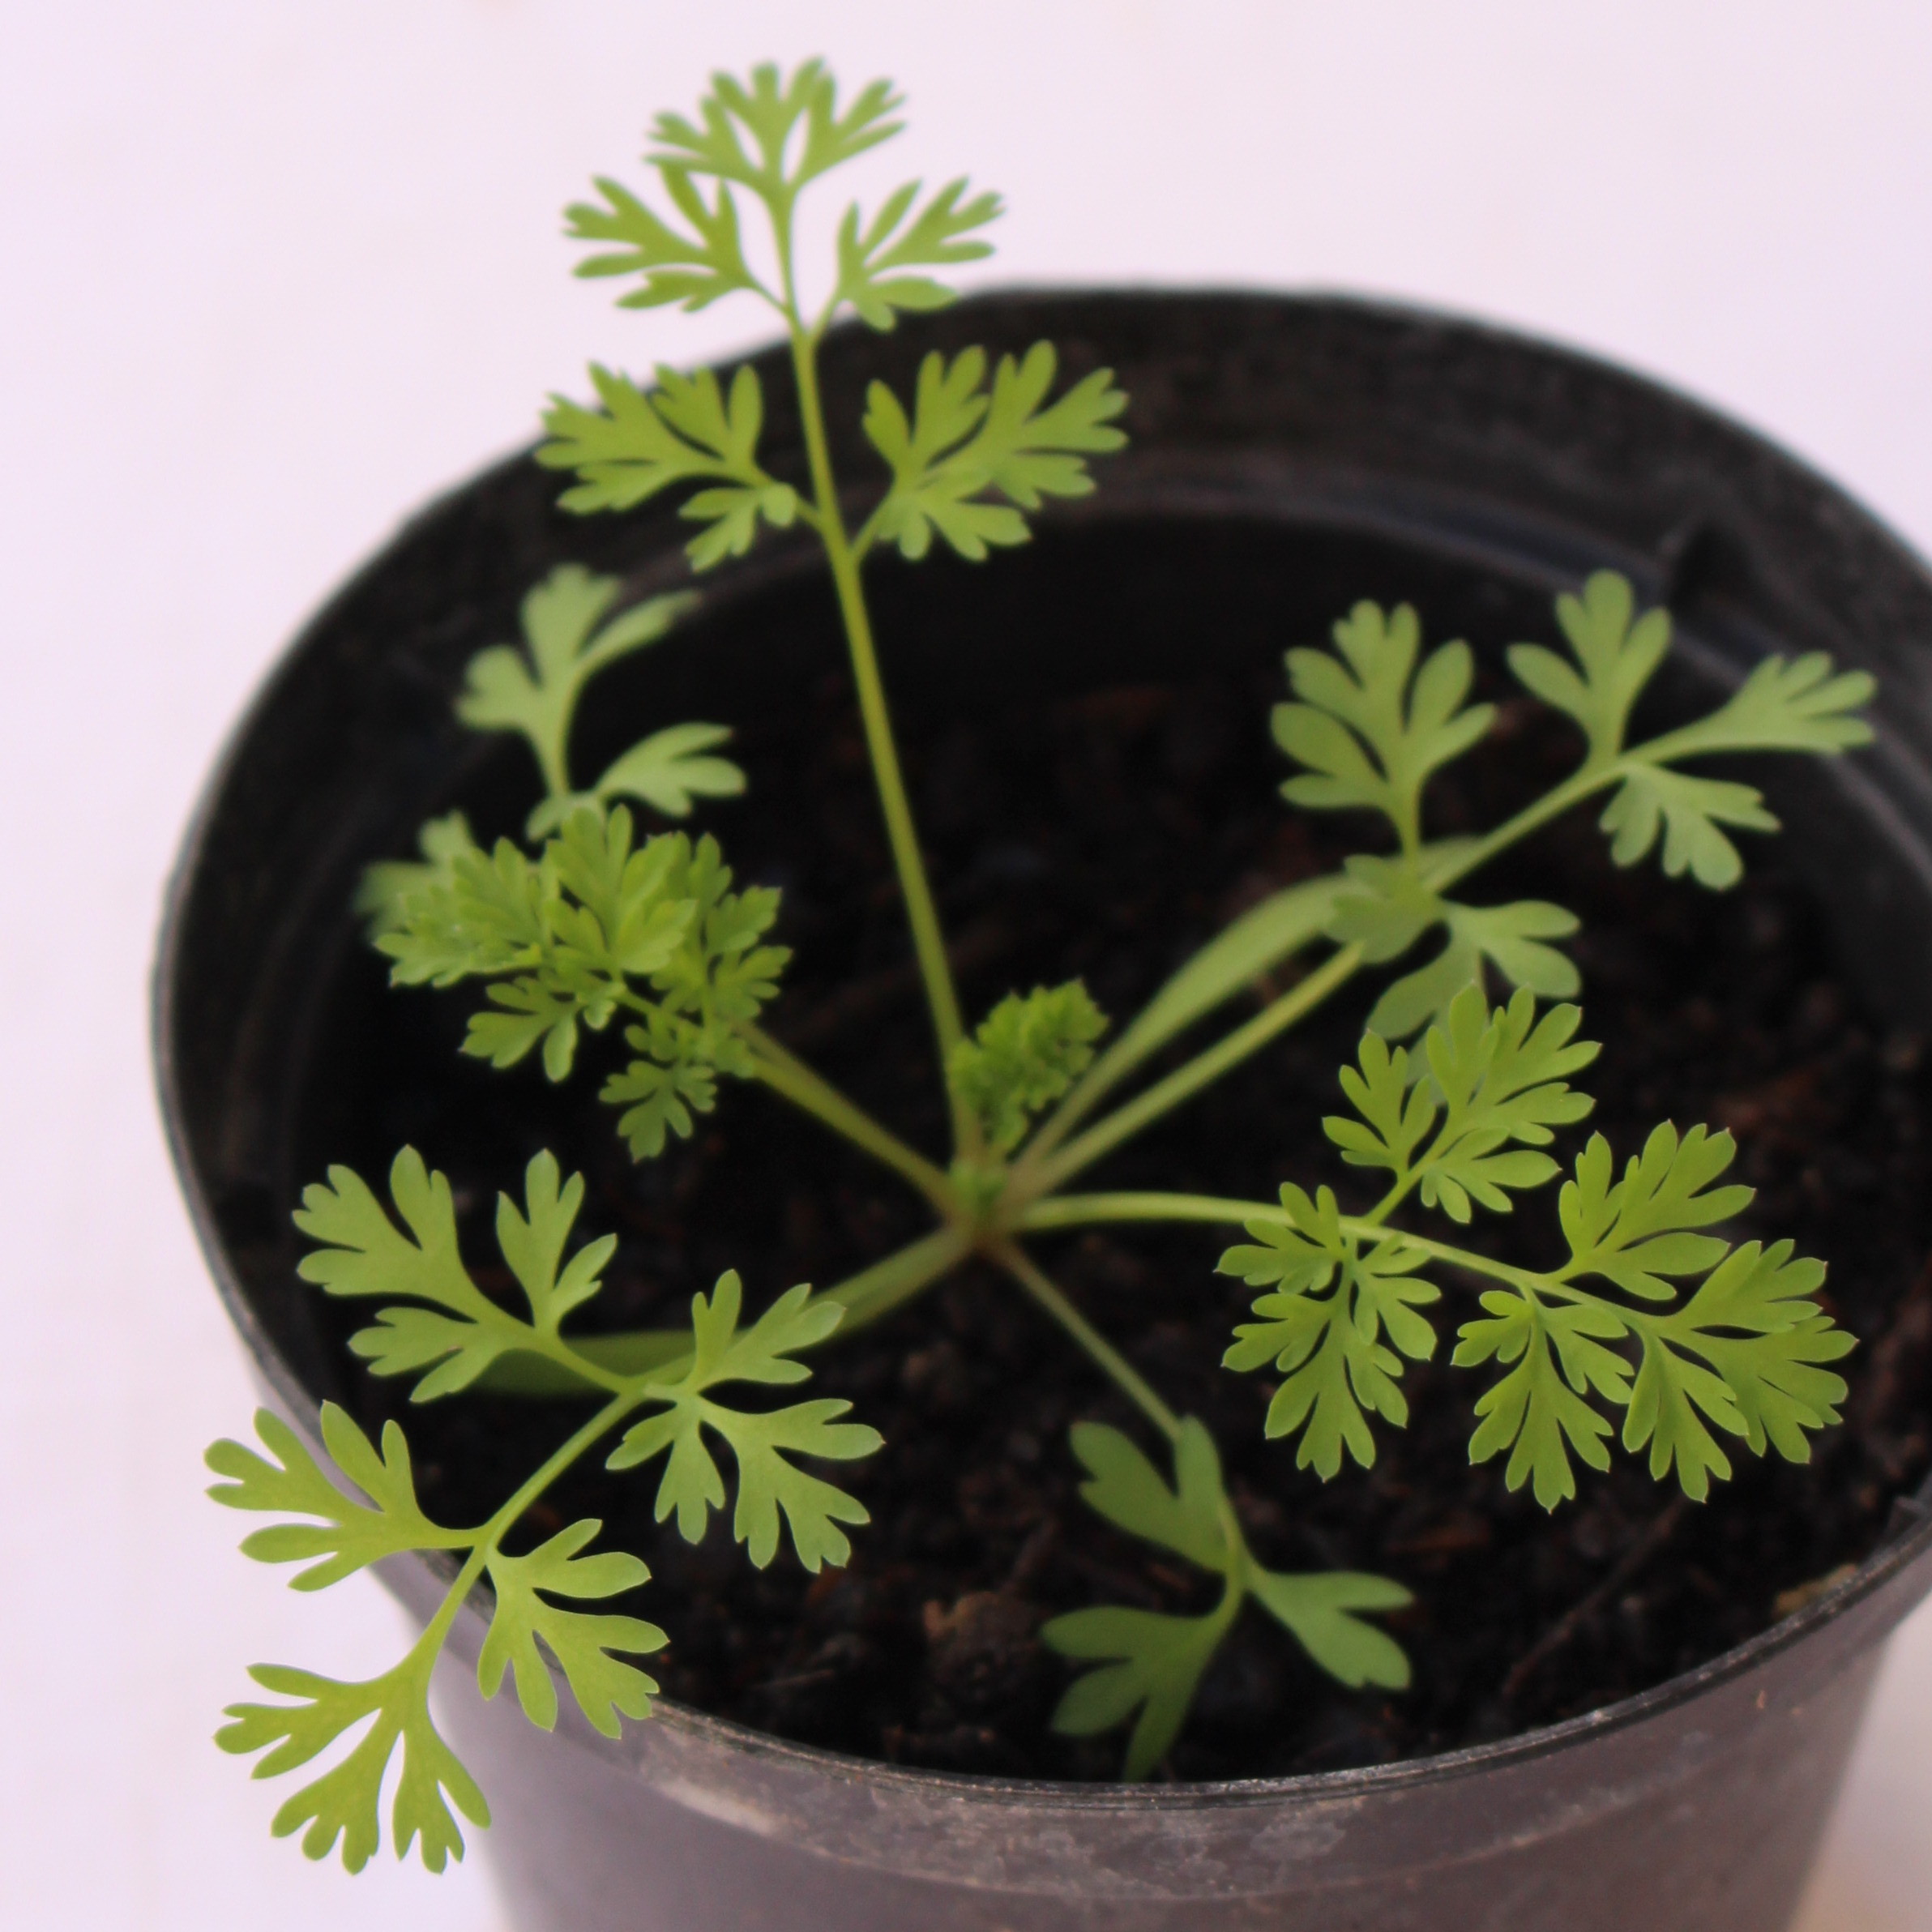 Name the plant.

Fumaria officinalis
